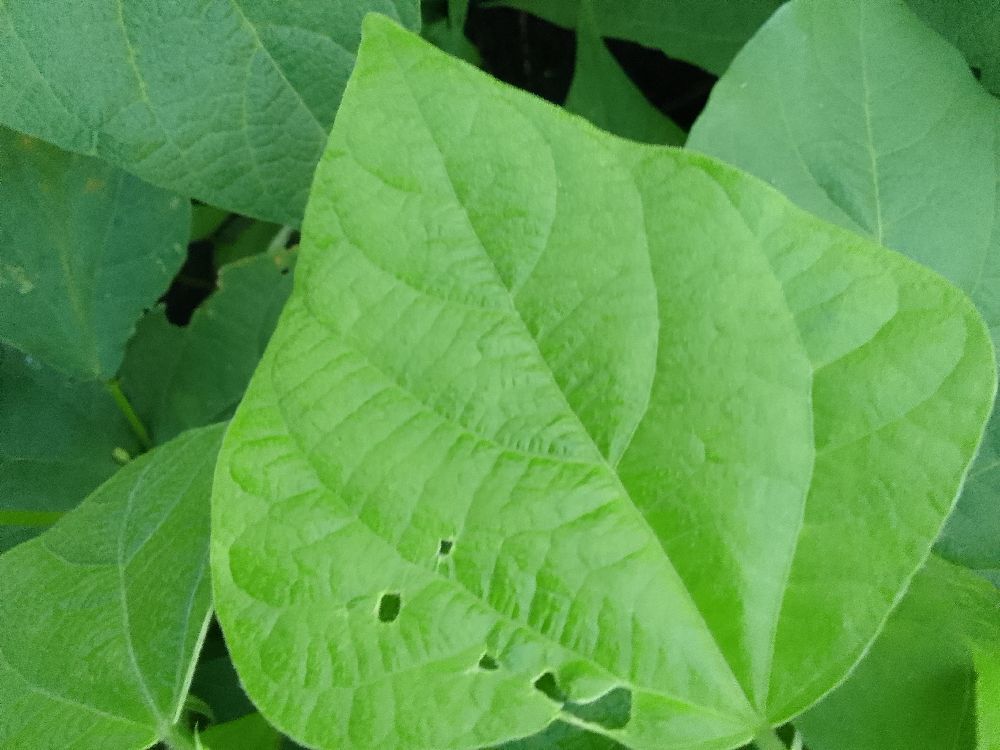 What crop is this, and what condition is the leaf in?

common bean, healthy
